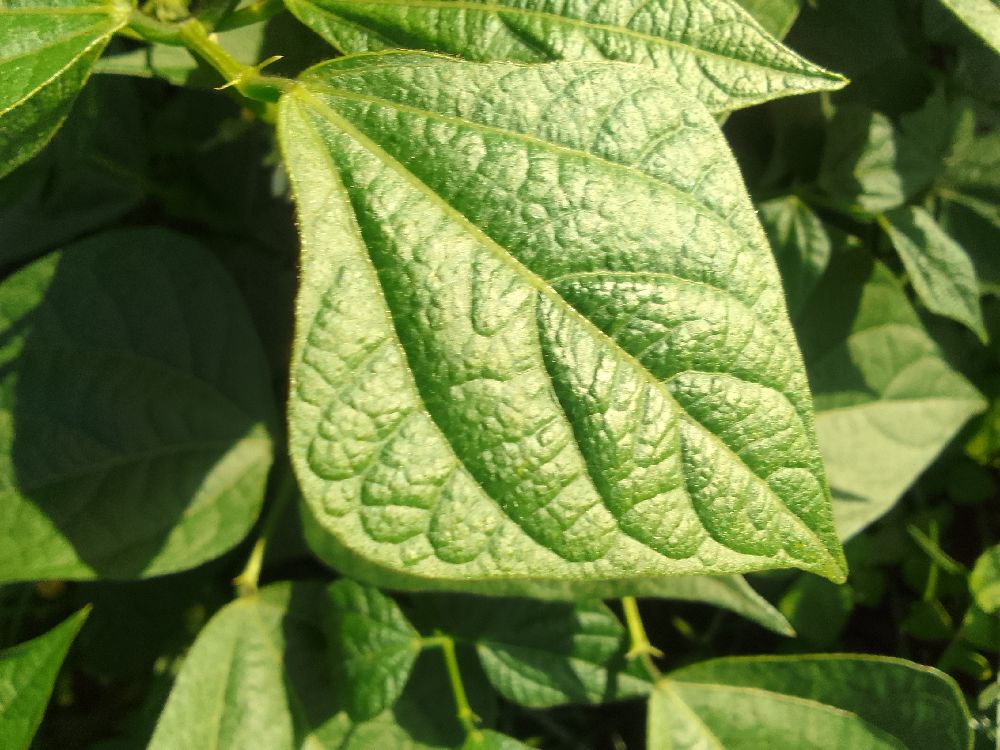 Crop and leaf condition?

common bean, healthy
